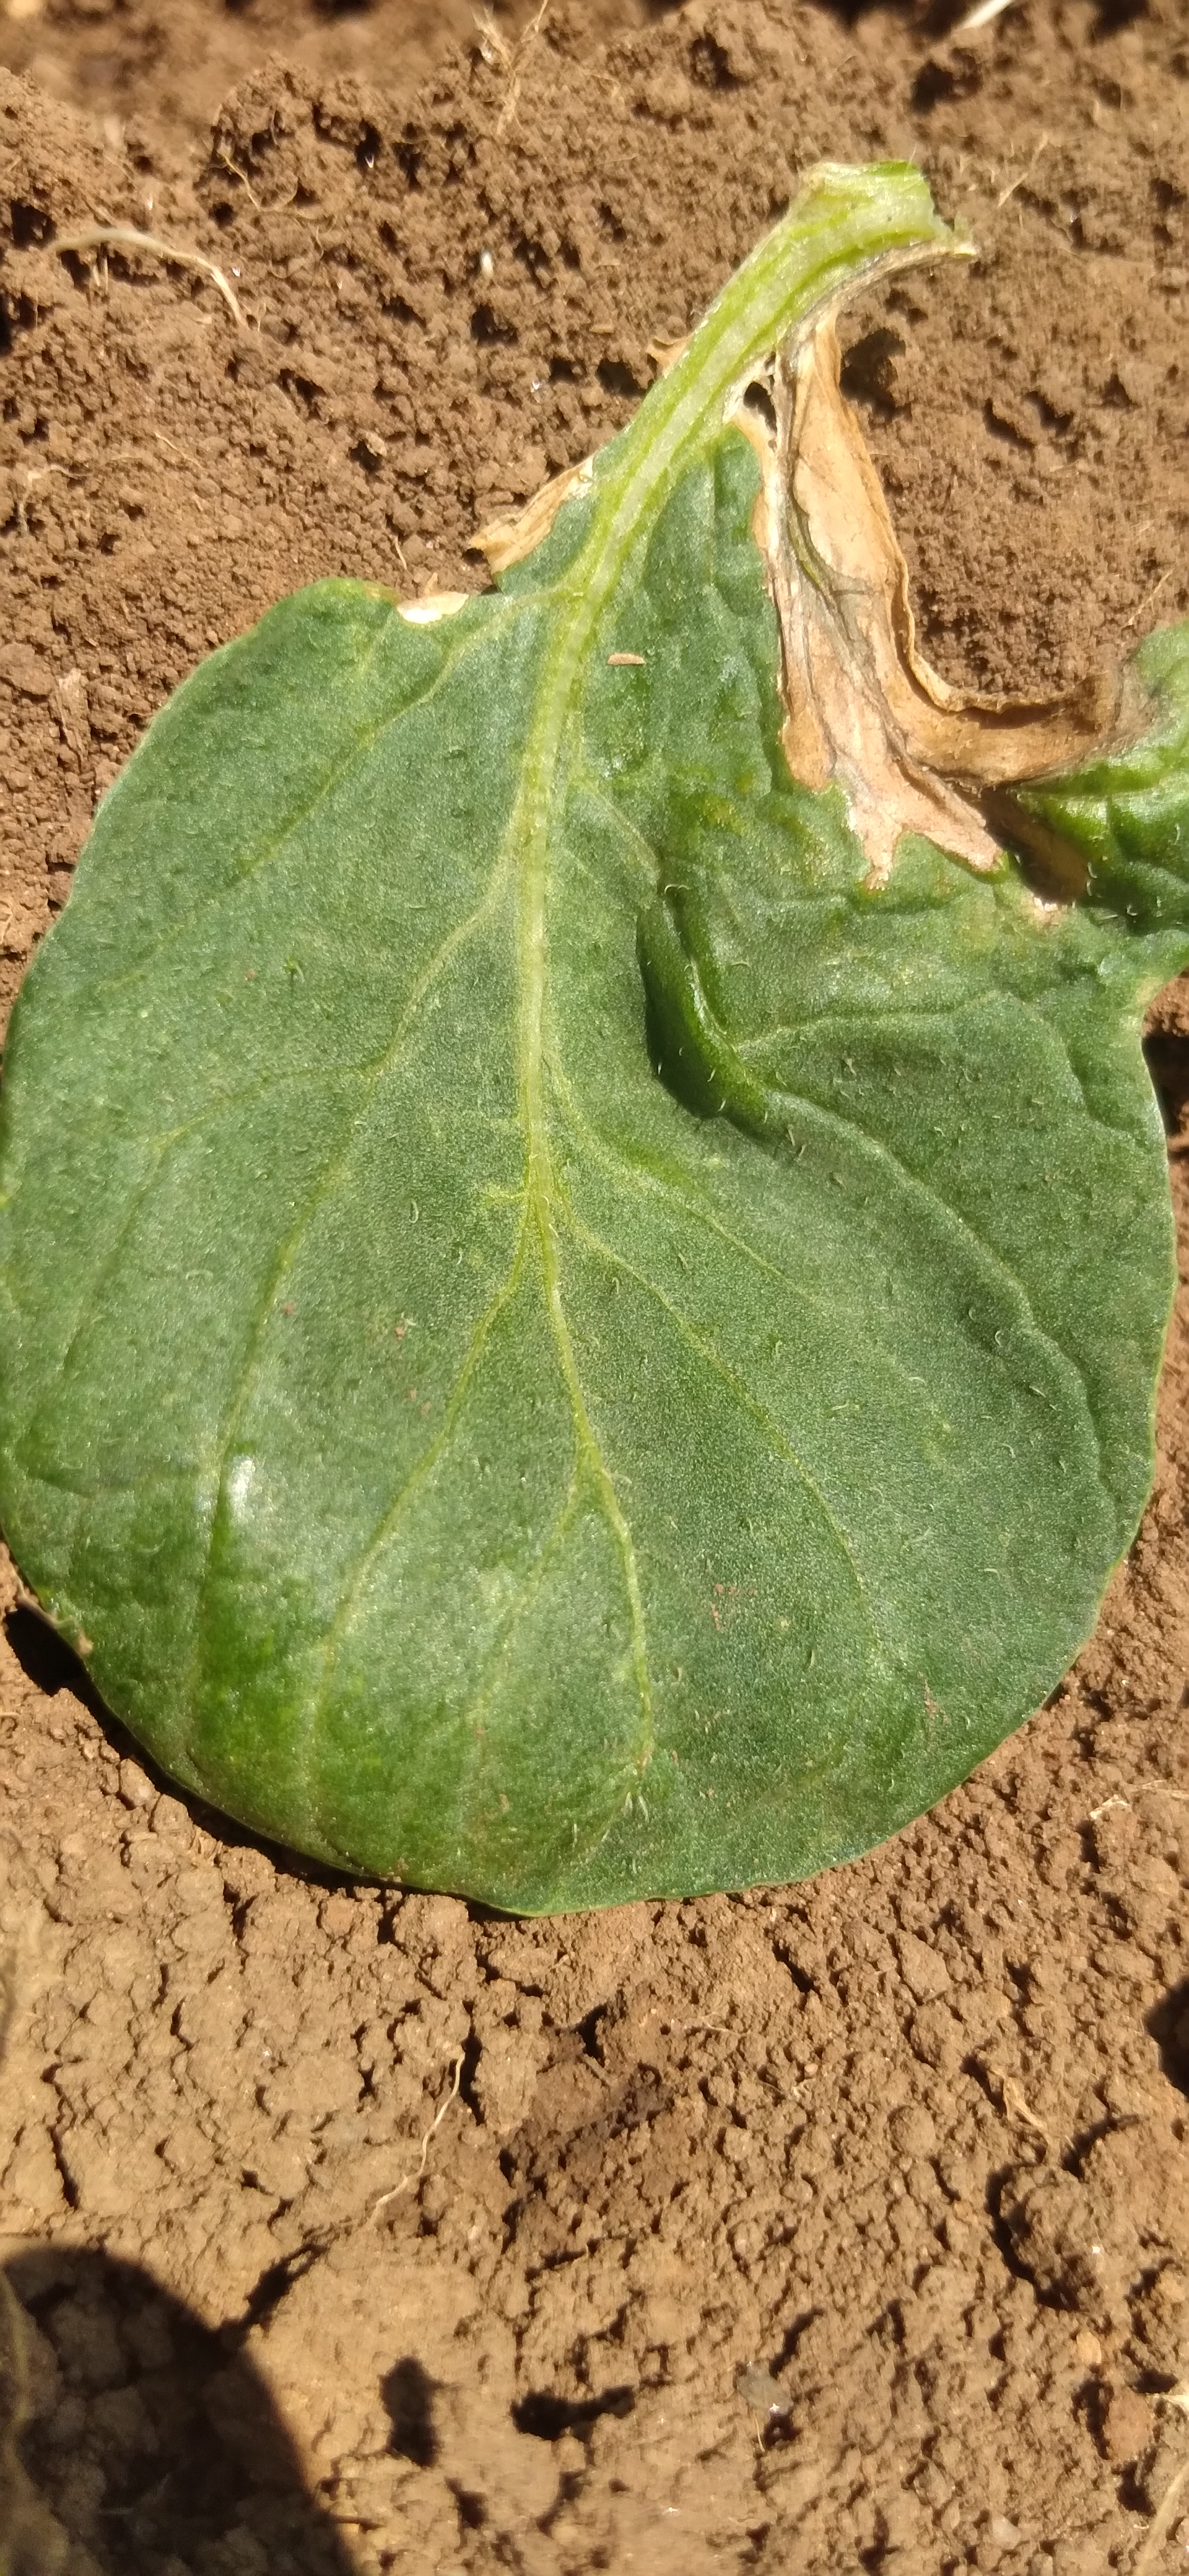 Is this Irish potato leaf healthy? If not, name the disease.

early blight
